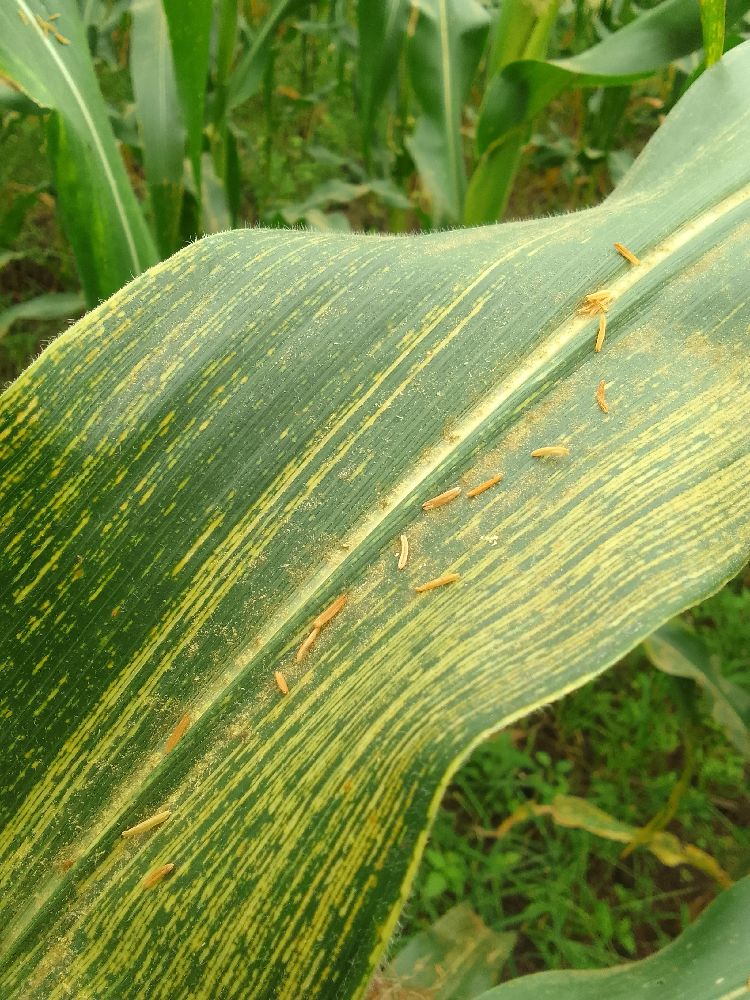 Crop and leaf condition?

maize, maize streak virus
